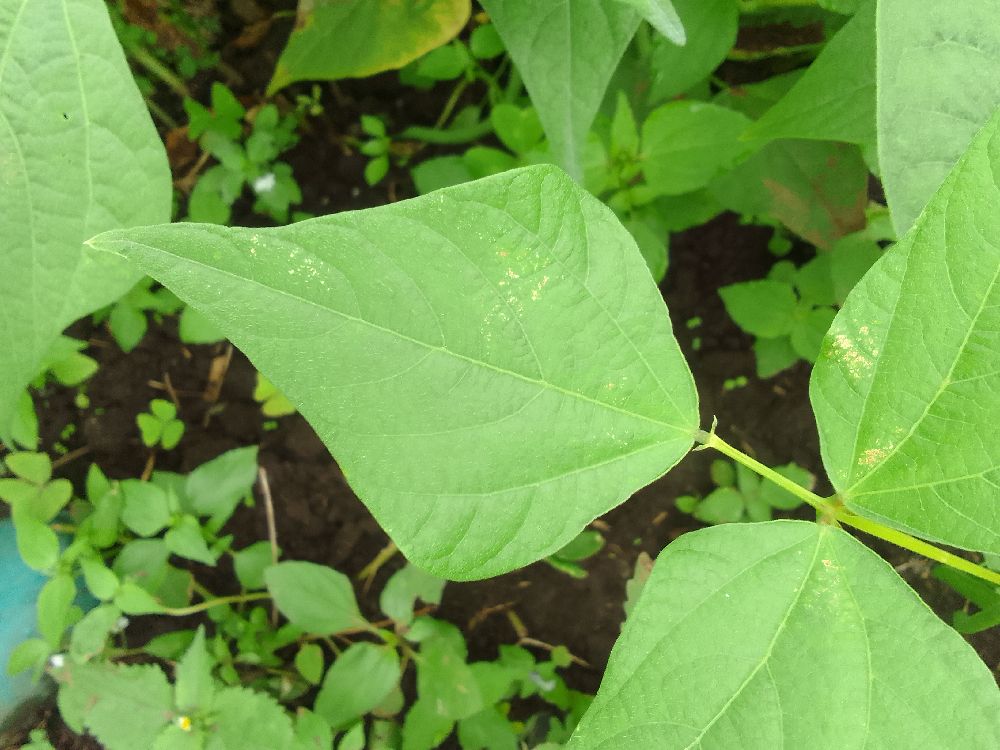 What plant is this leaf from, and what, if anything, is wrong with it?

common bean, healthy
